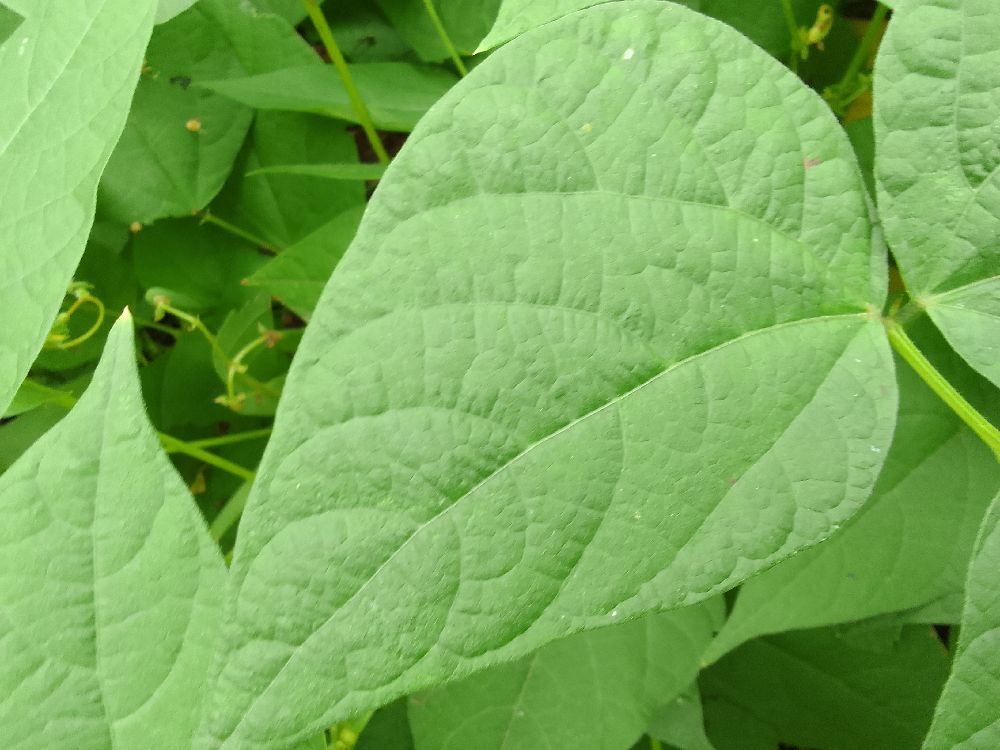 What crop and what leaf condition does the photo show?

common bean, healthy
